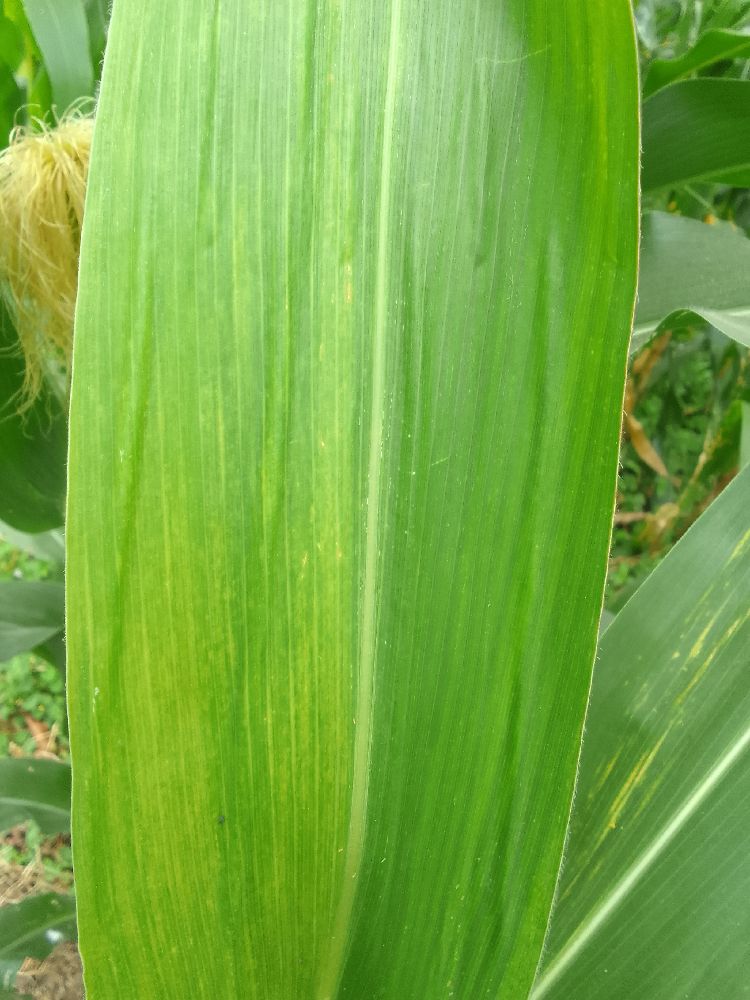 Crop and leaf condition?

maize, maize lethal necrosis
